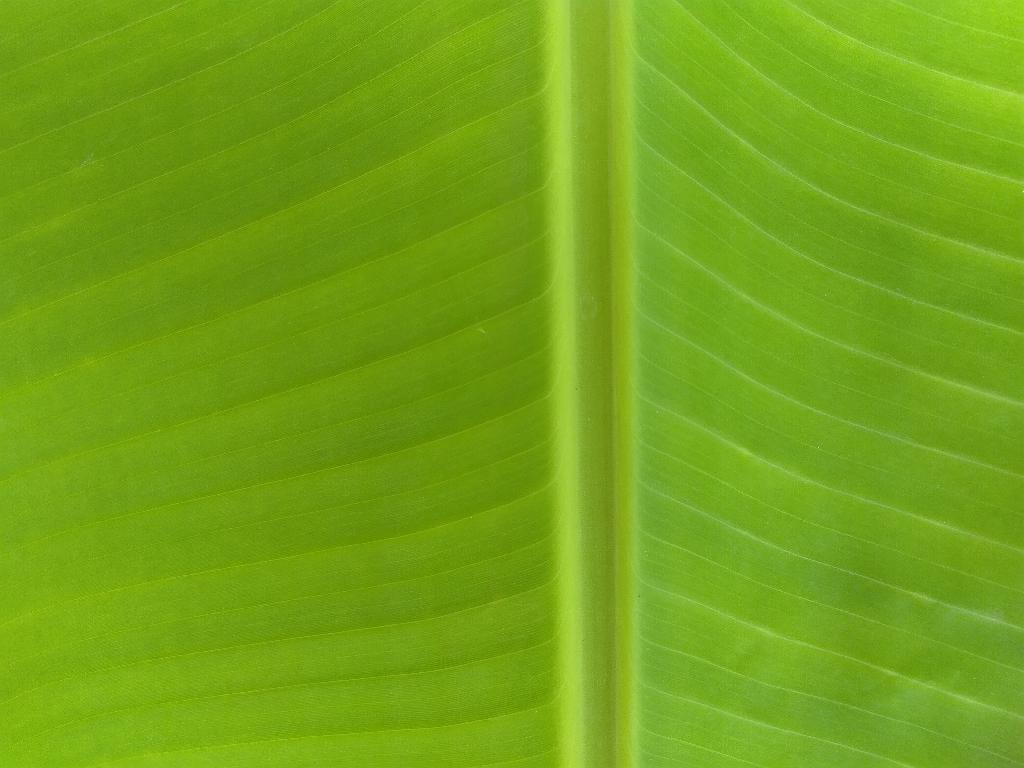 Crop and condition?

banana, healthy
